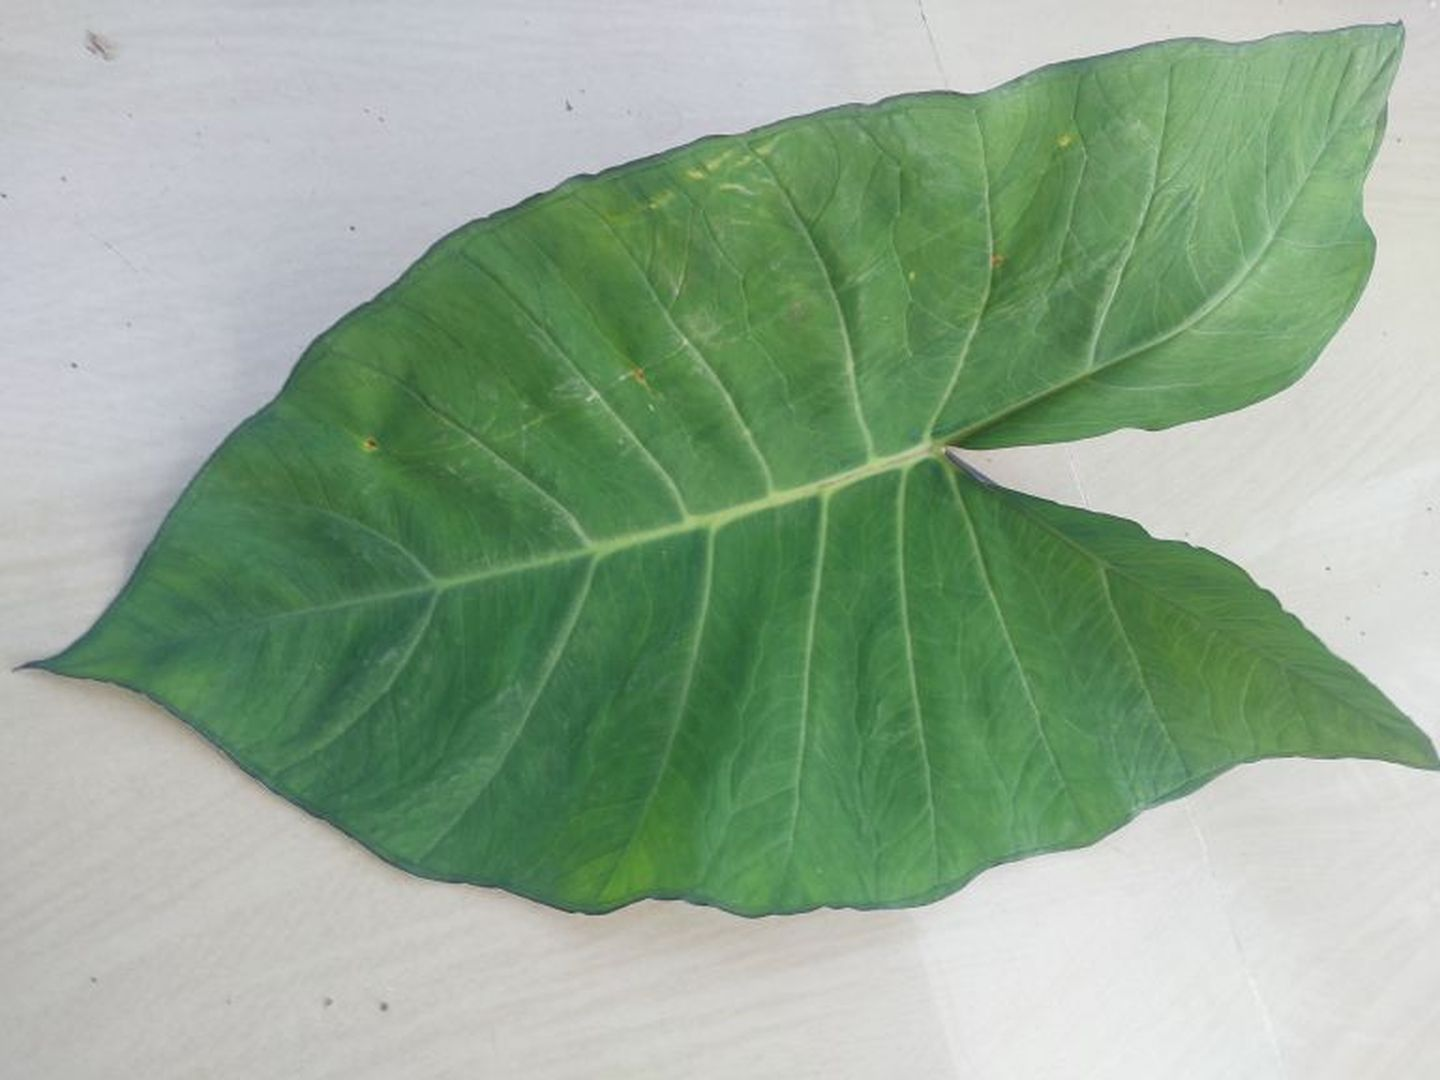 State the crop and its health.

taro, healthy
